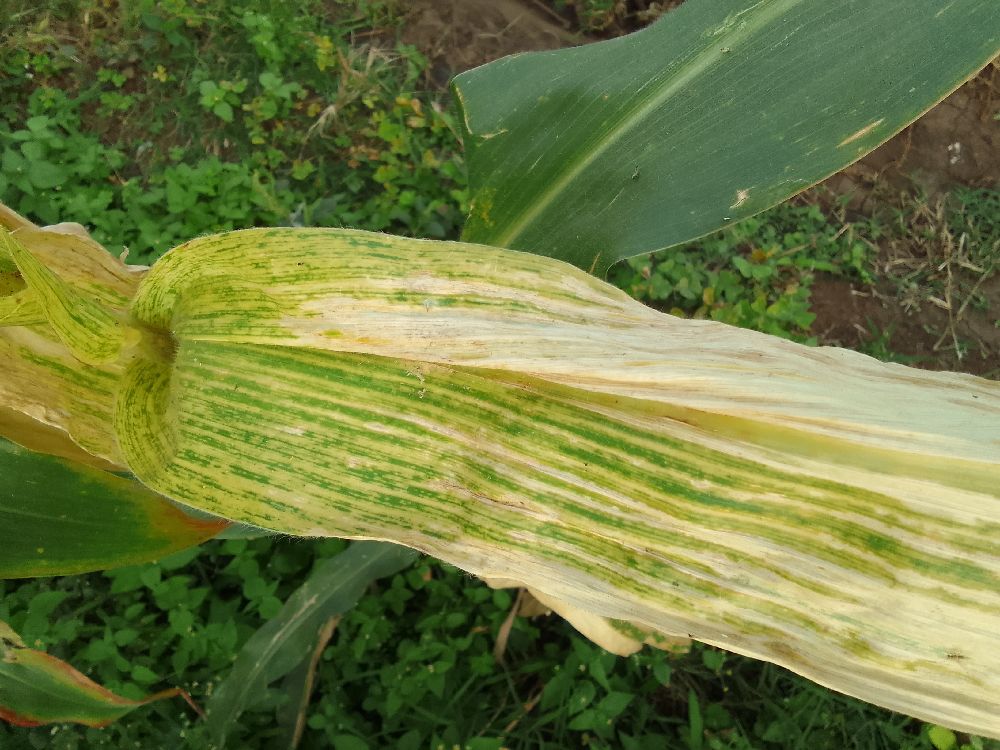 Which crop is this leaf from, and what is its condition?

maize, maize lethal necrosis
